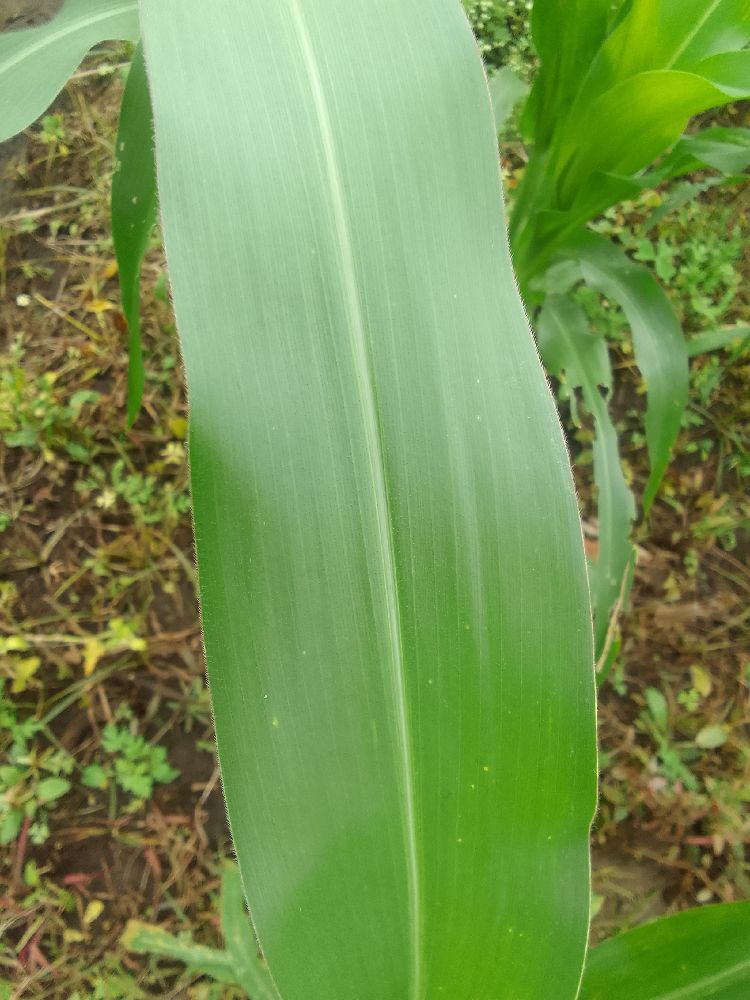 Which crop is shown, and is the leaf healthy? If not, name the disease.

maize, healthy
